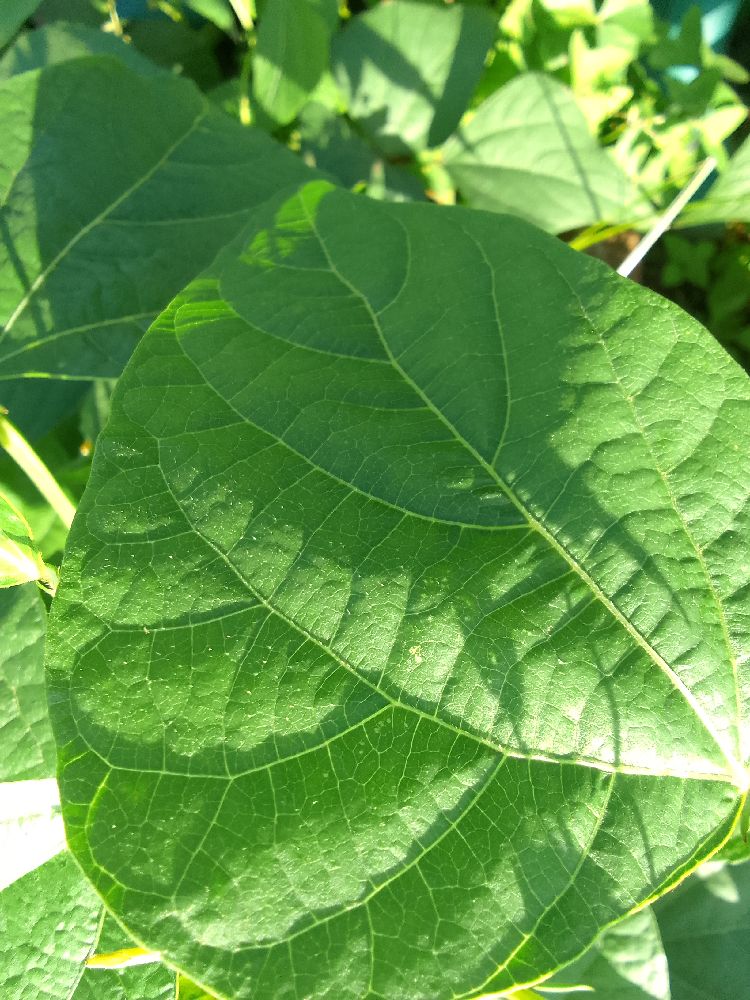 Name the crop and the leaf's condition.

common bean, healthy
